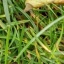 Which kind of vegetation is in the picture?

grass
